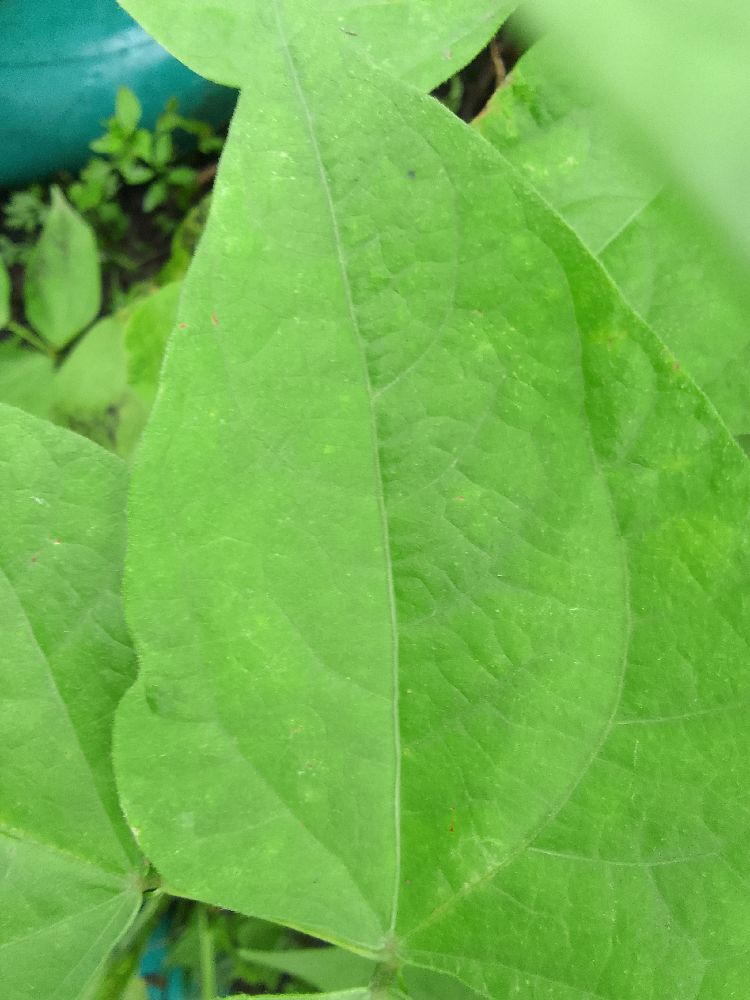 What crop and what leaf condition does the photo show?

common bean, healthy
